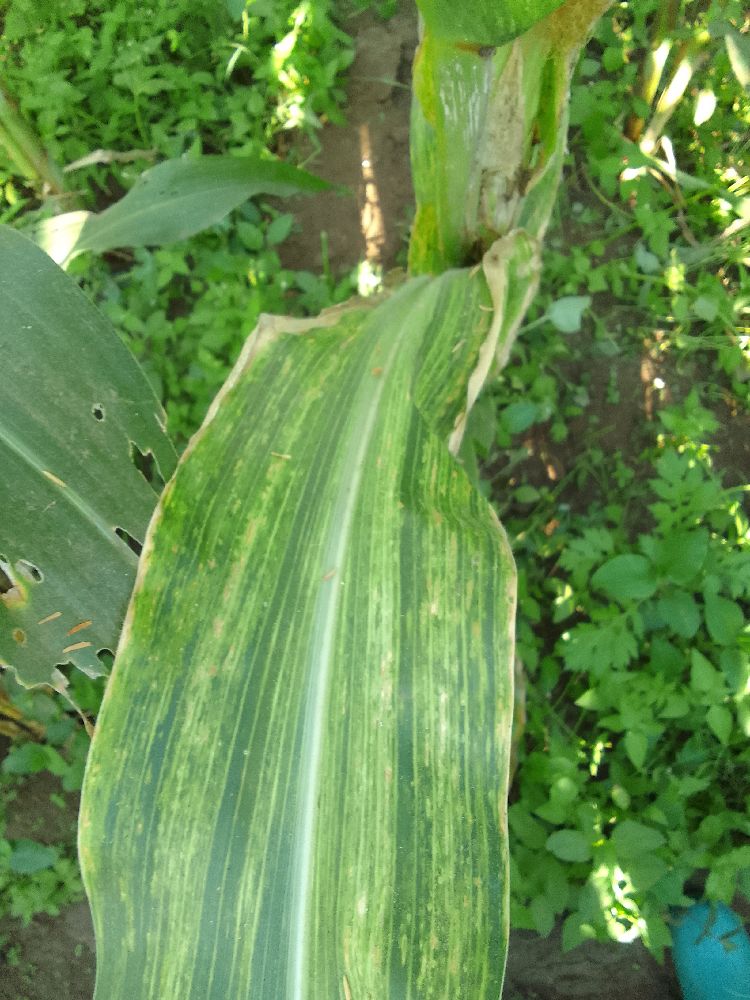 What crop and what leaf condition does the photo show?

maize, maize lethal necrosis
